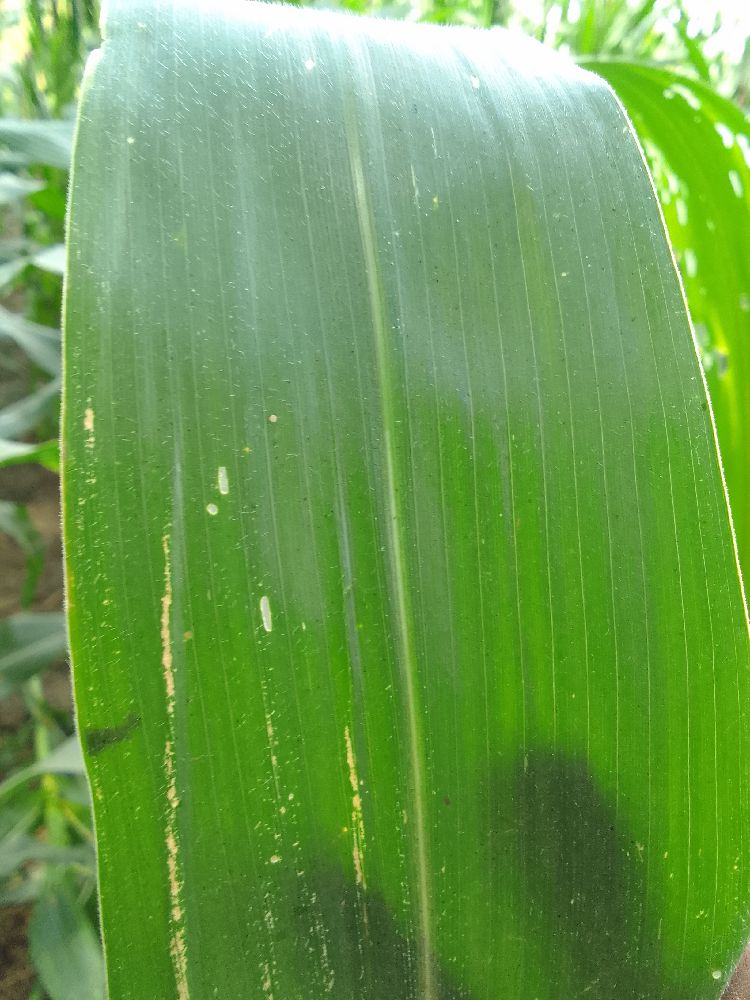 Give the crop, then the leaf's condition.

maize, healthy
